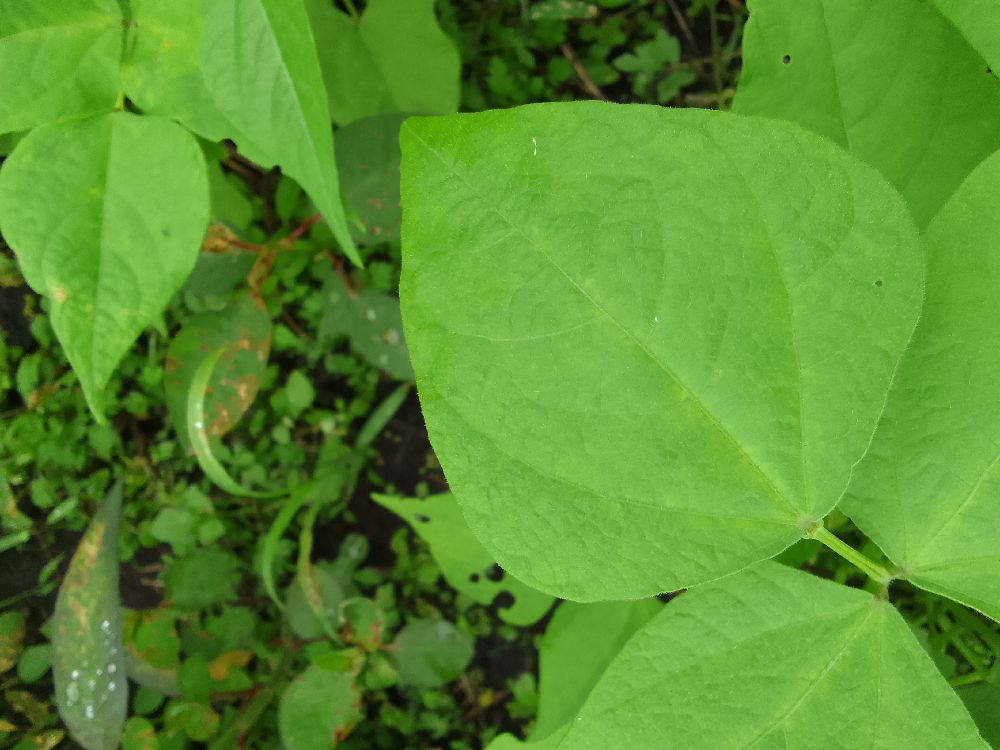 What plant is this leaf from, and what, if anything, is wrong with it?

common bean, healthy
